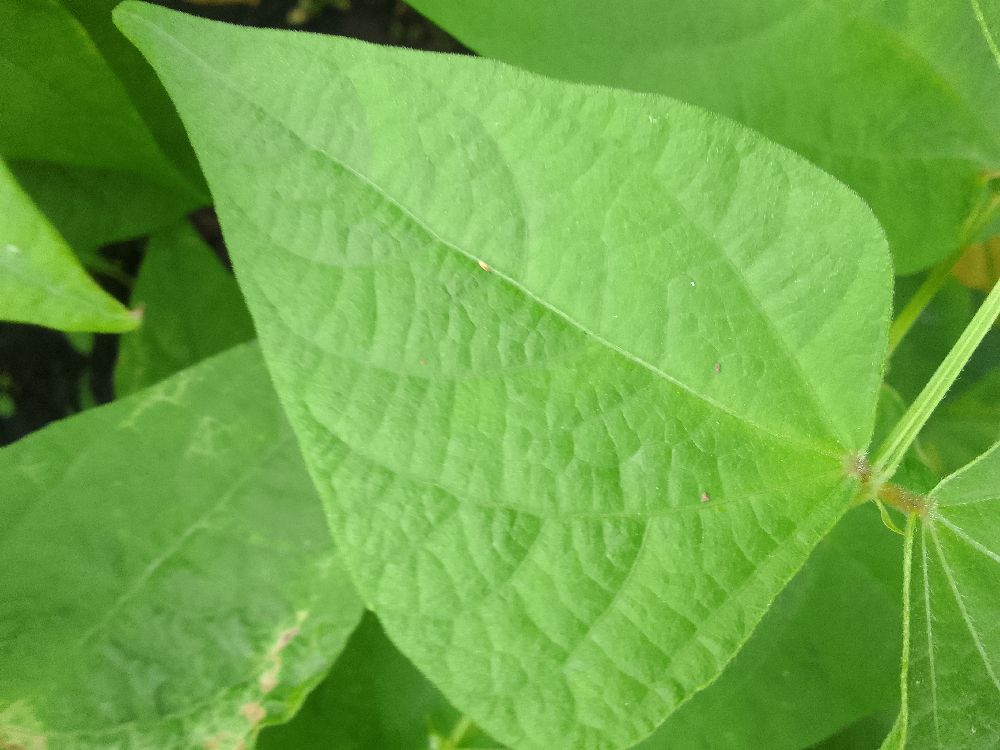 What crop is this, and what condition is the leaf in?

common bean, healthy
